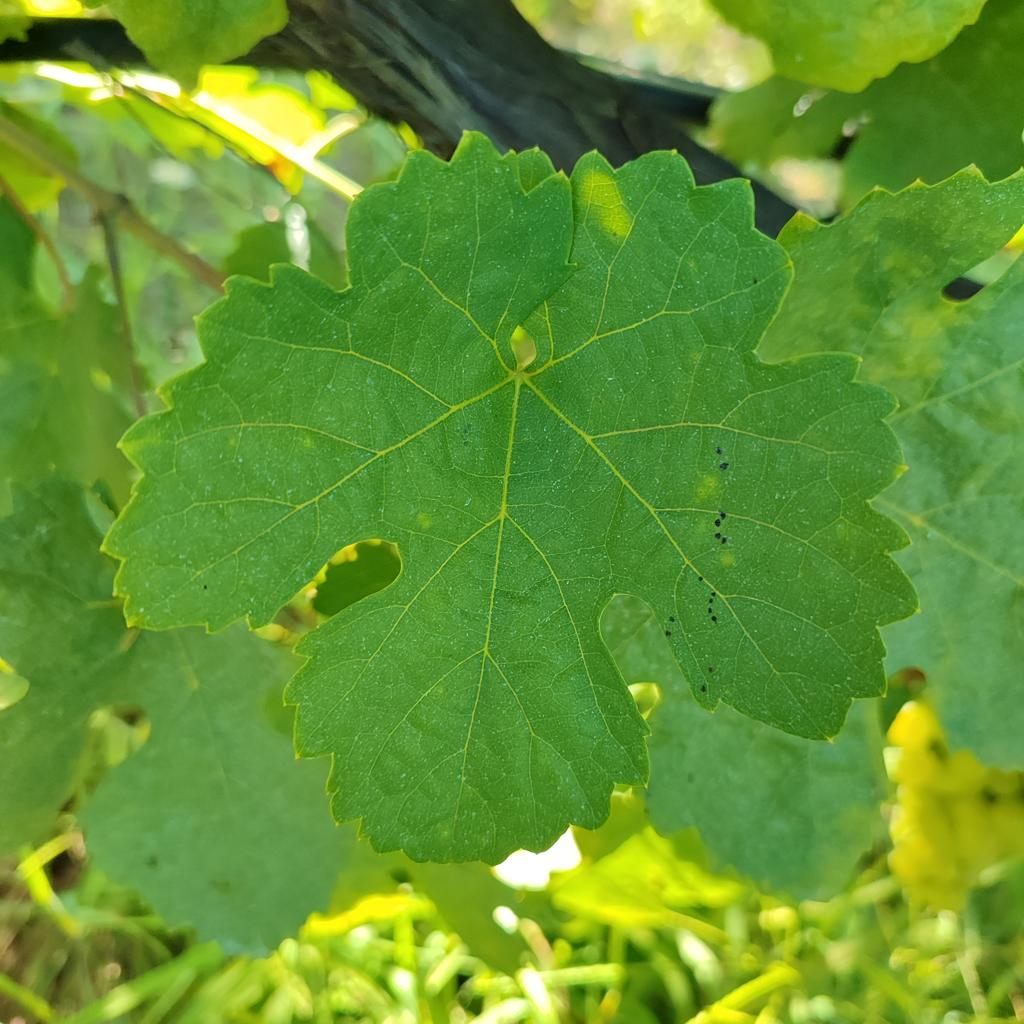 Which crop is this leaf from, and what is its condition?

grapevine, healthy
